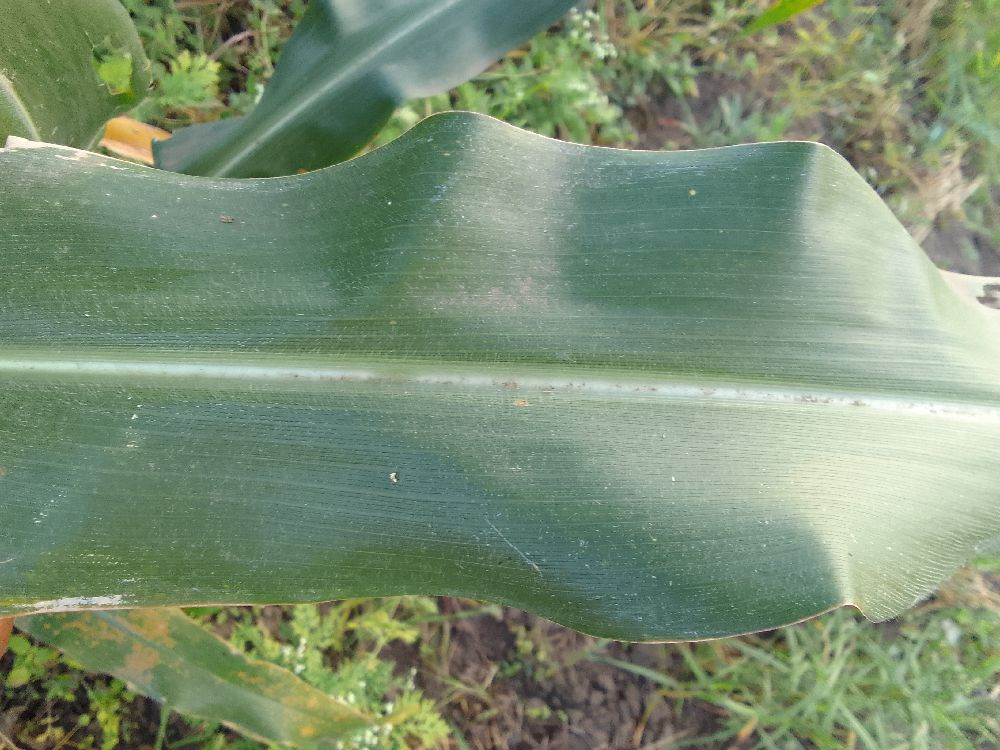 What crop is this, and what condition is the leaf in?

maize, healthy
